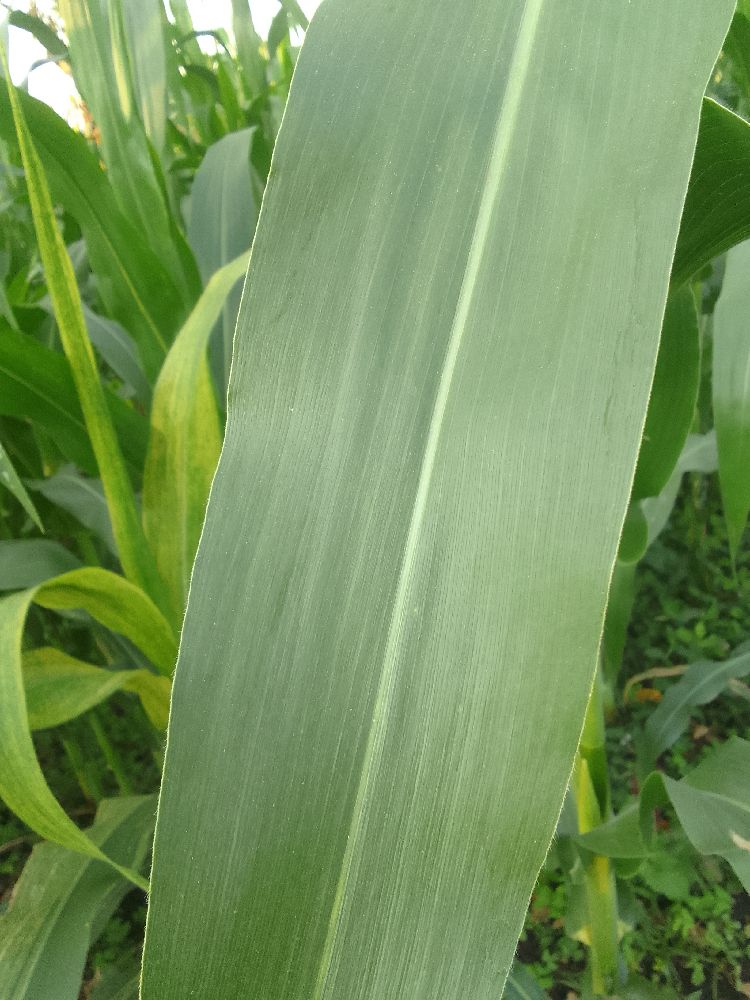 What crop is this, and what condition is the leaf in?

maize, healthy
